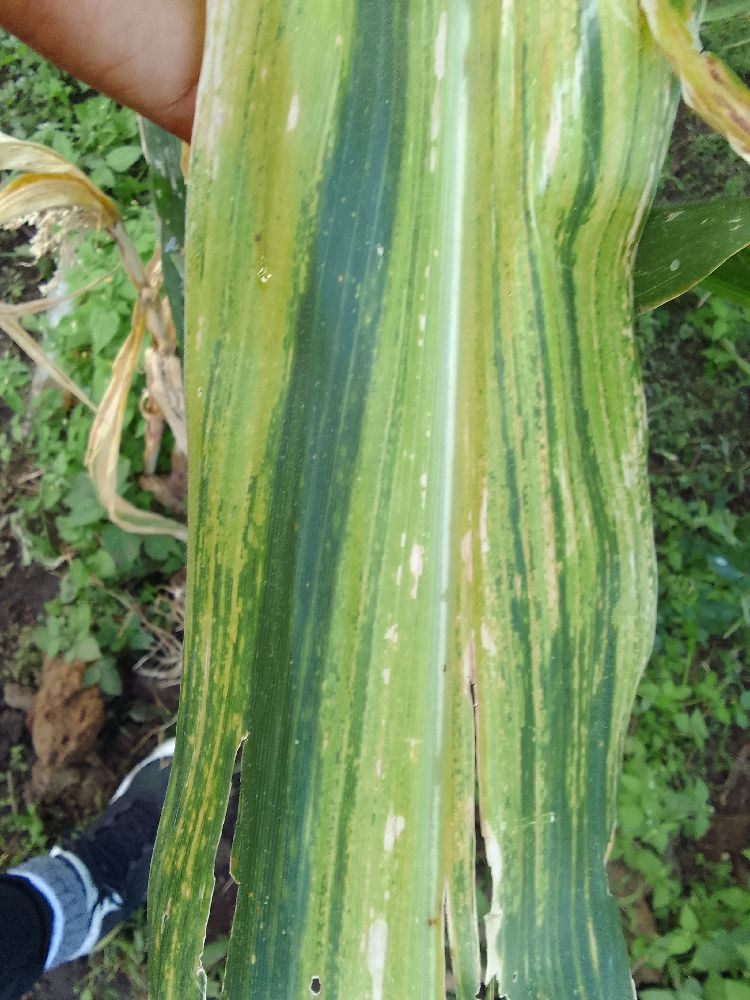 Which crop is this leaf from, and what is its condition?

maize, maize lethal necrosis
